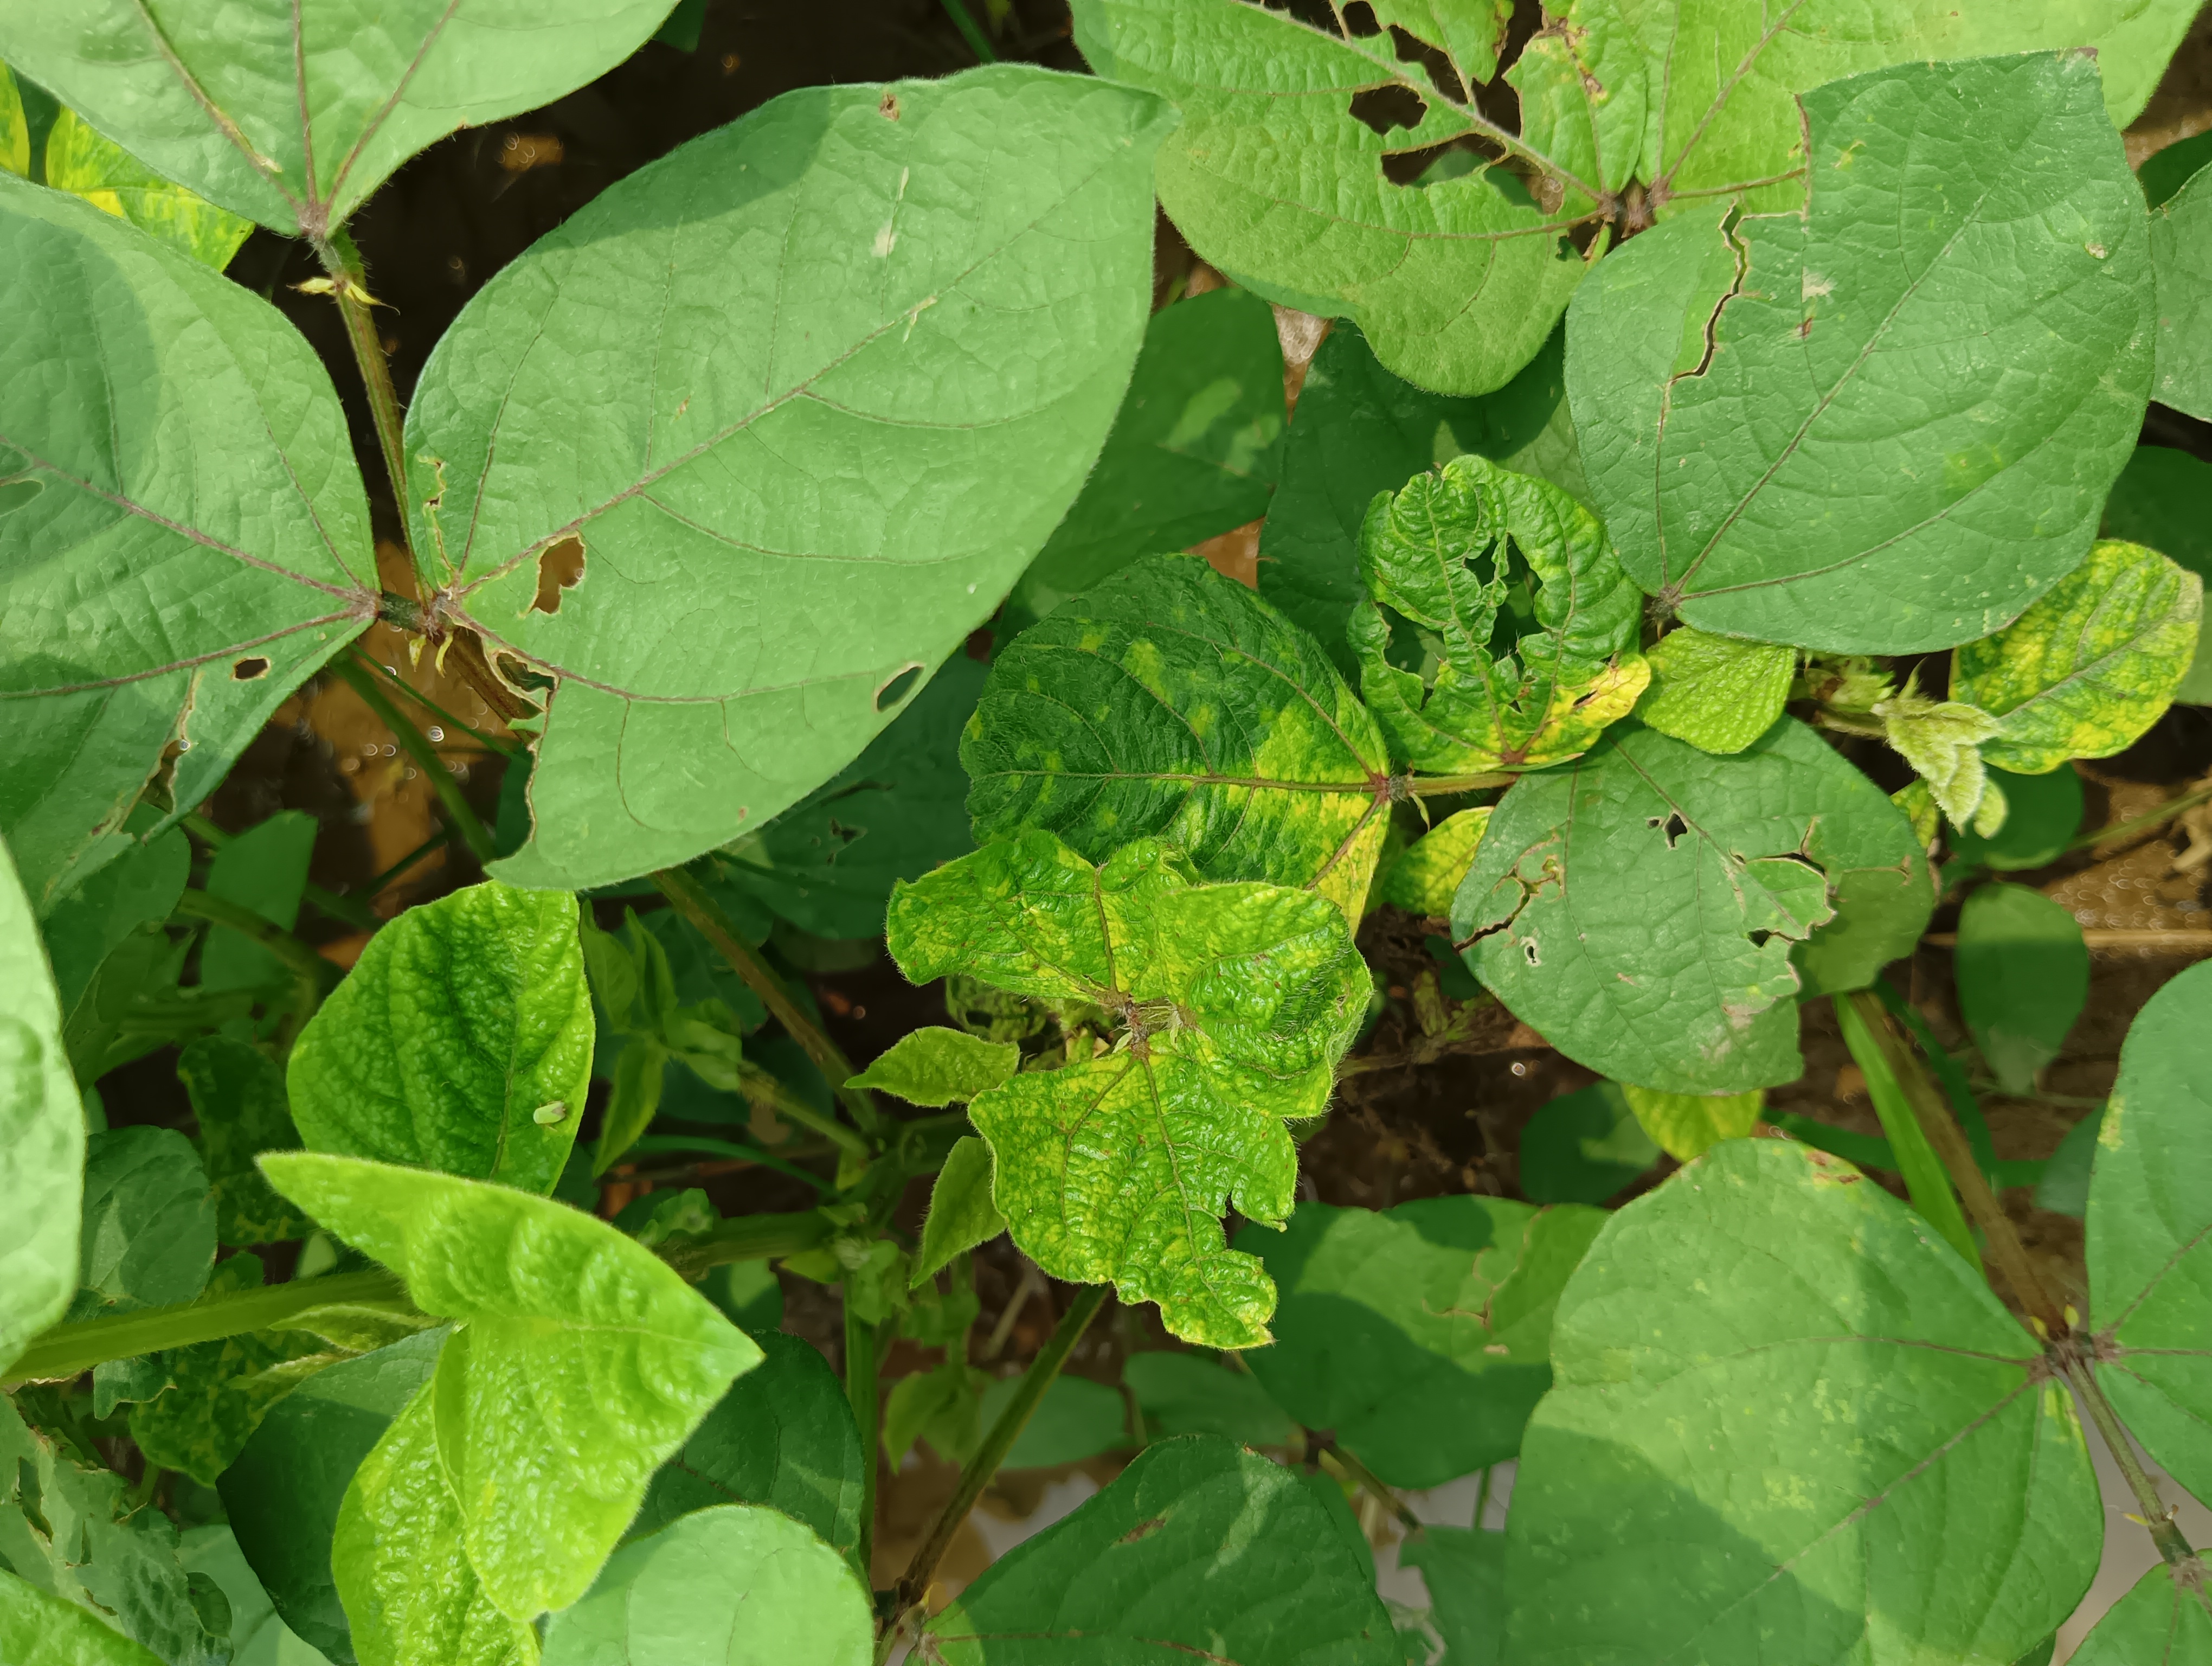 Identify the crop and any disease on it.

mungbean, yellow mosaic
